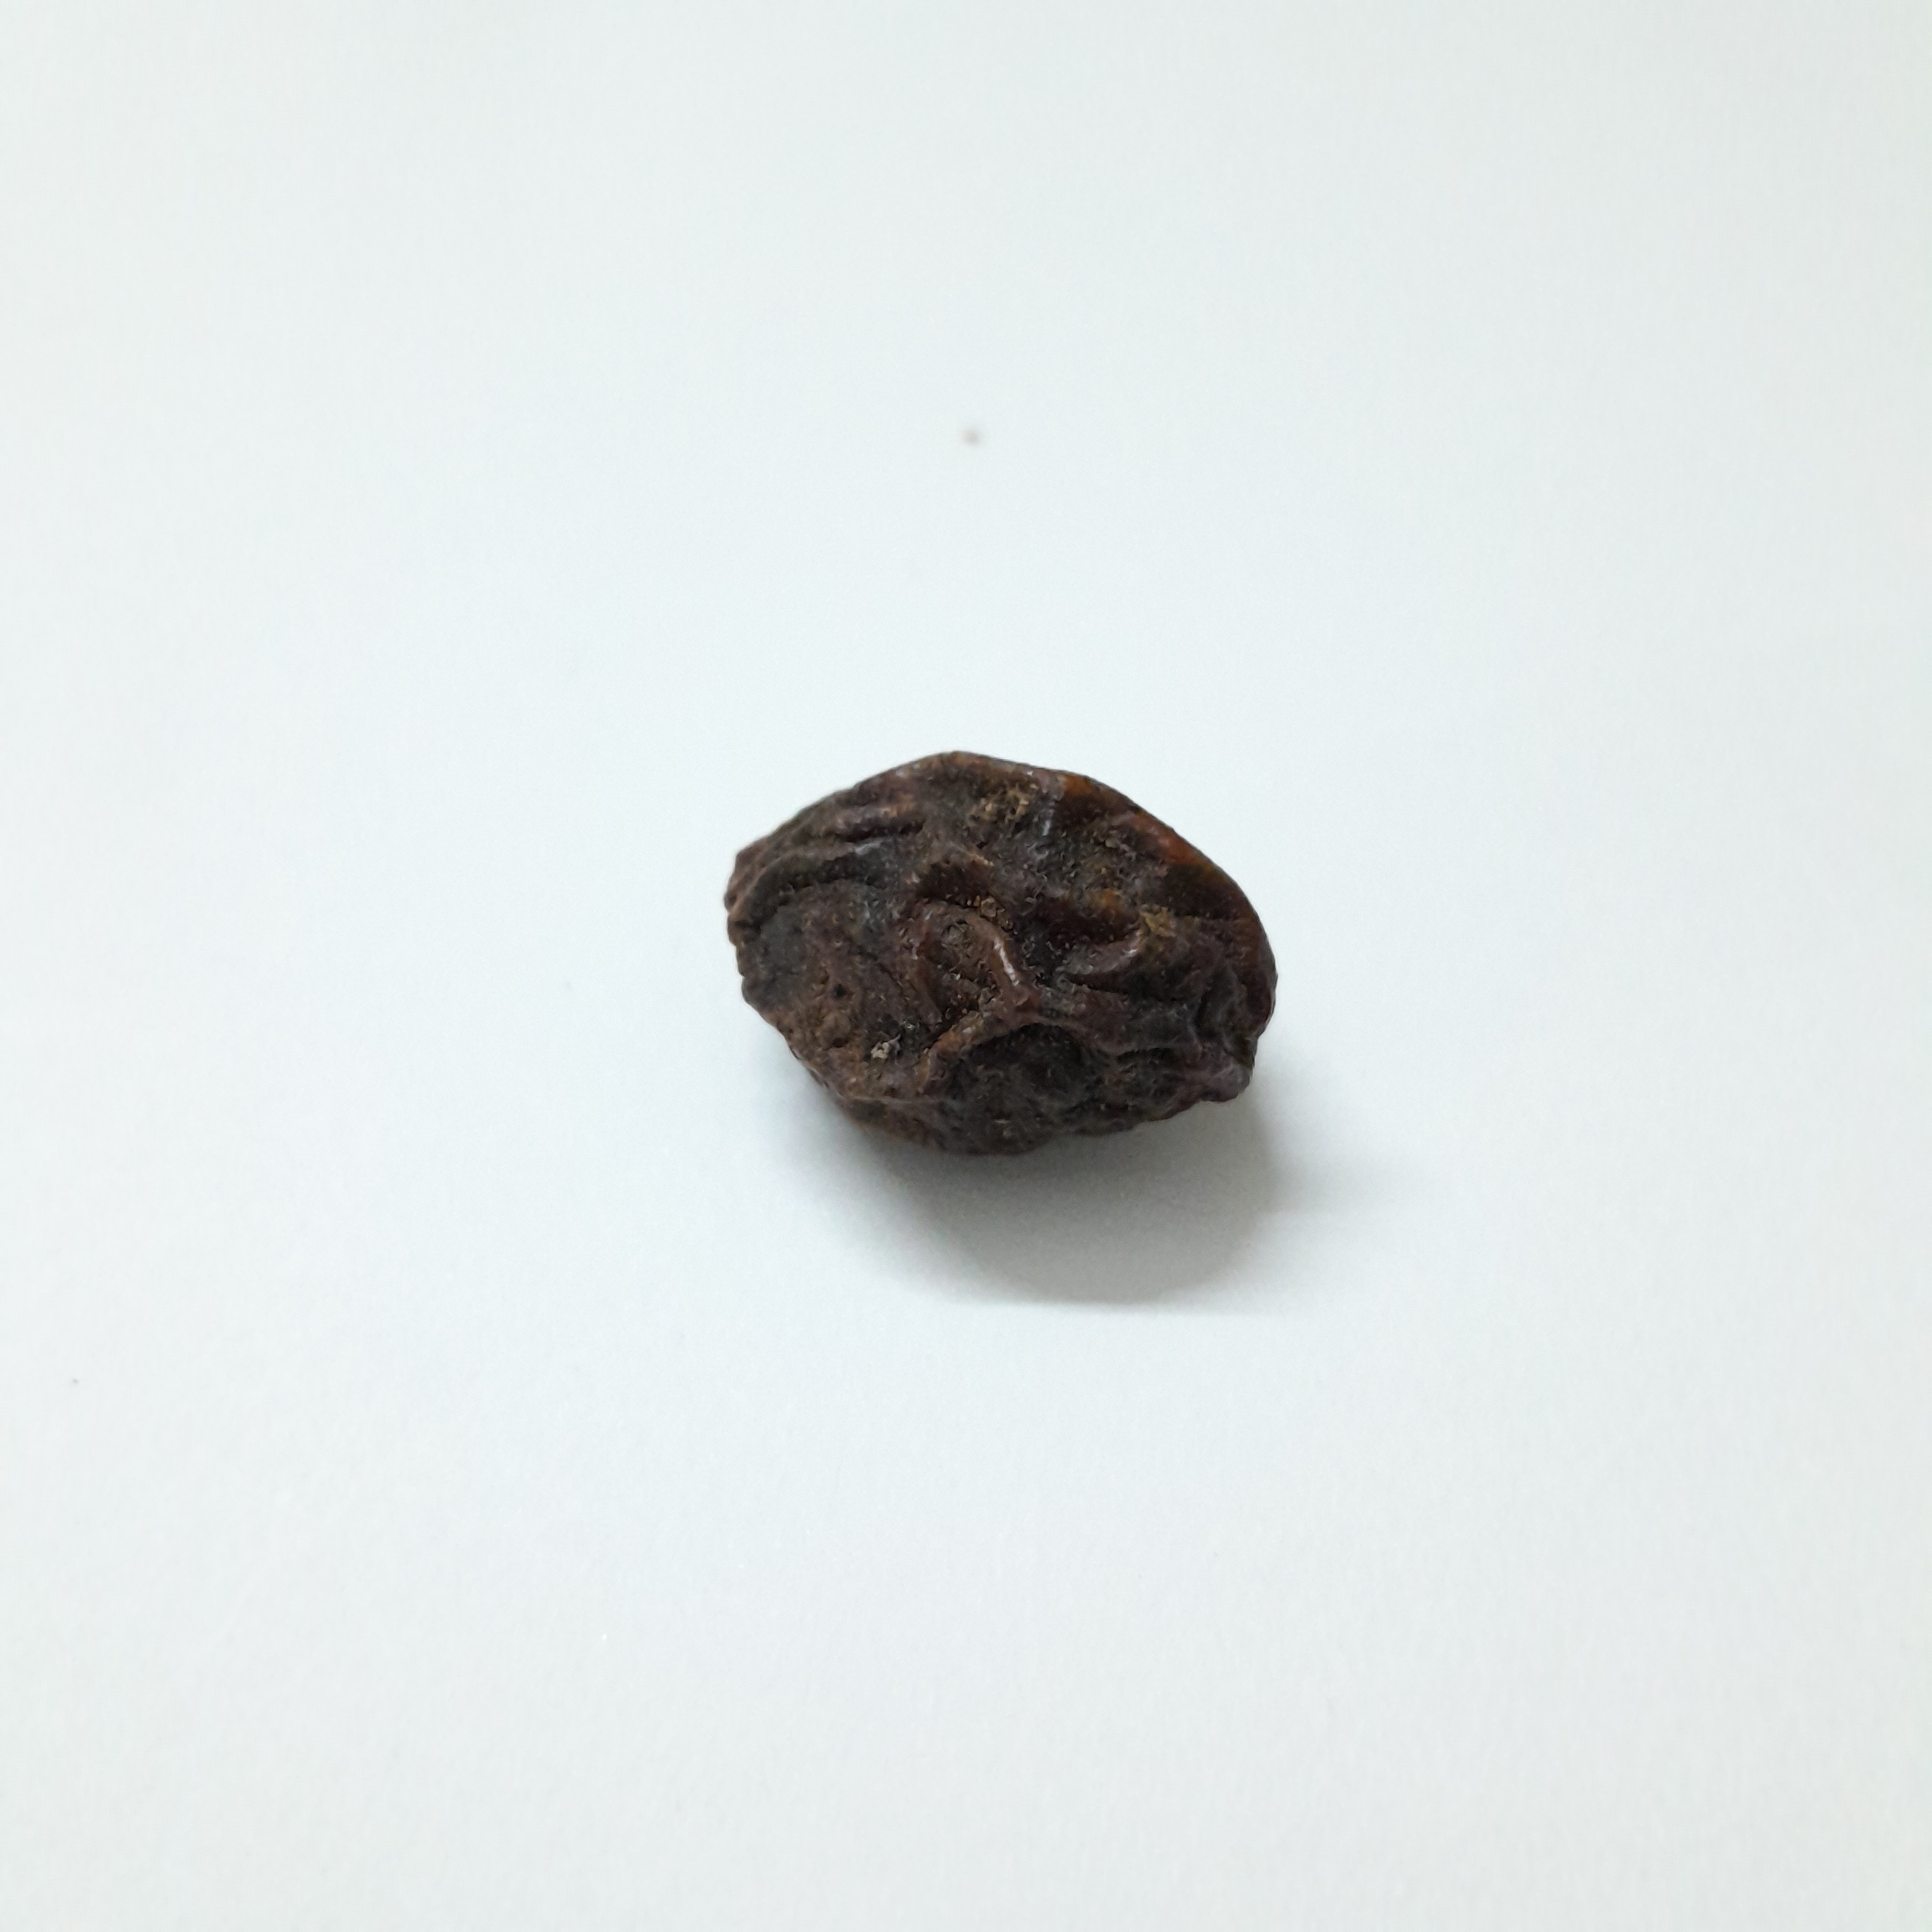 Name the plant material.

kadukharik
